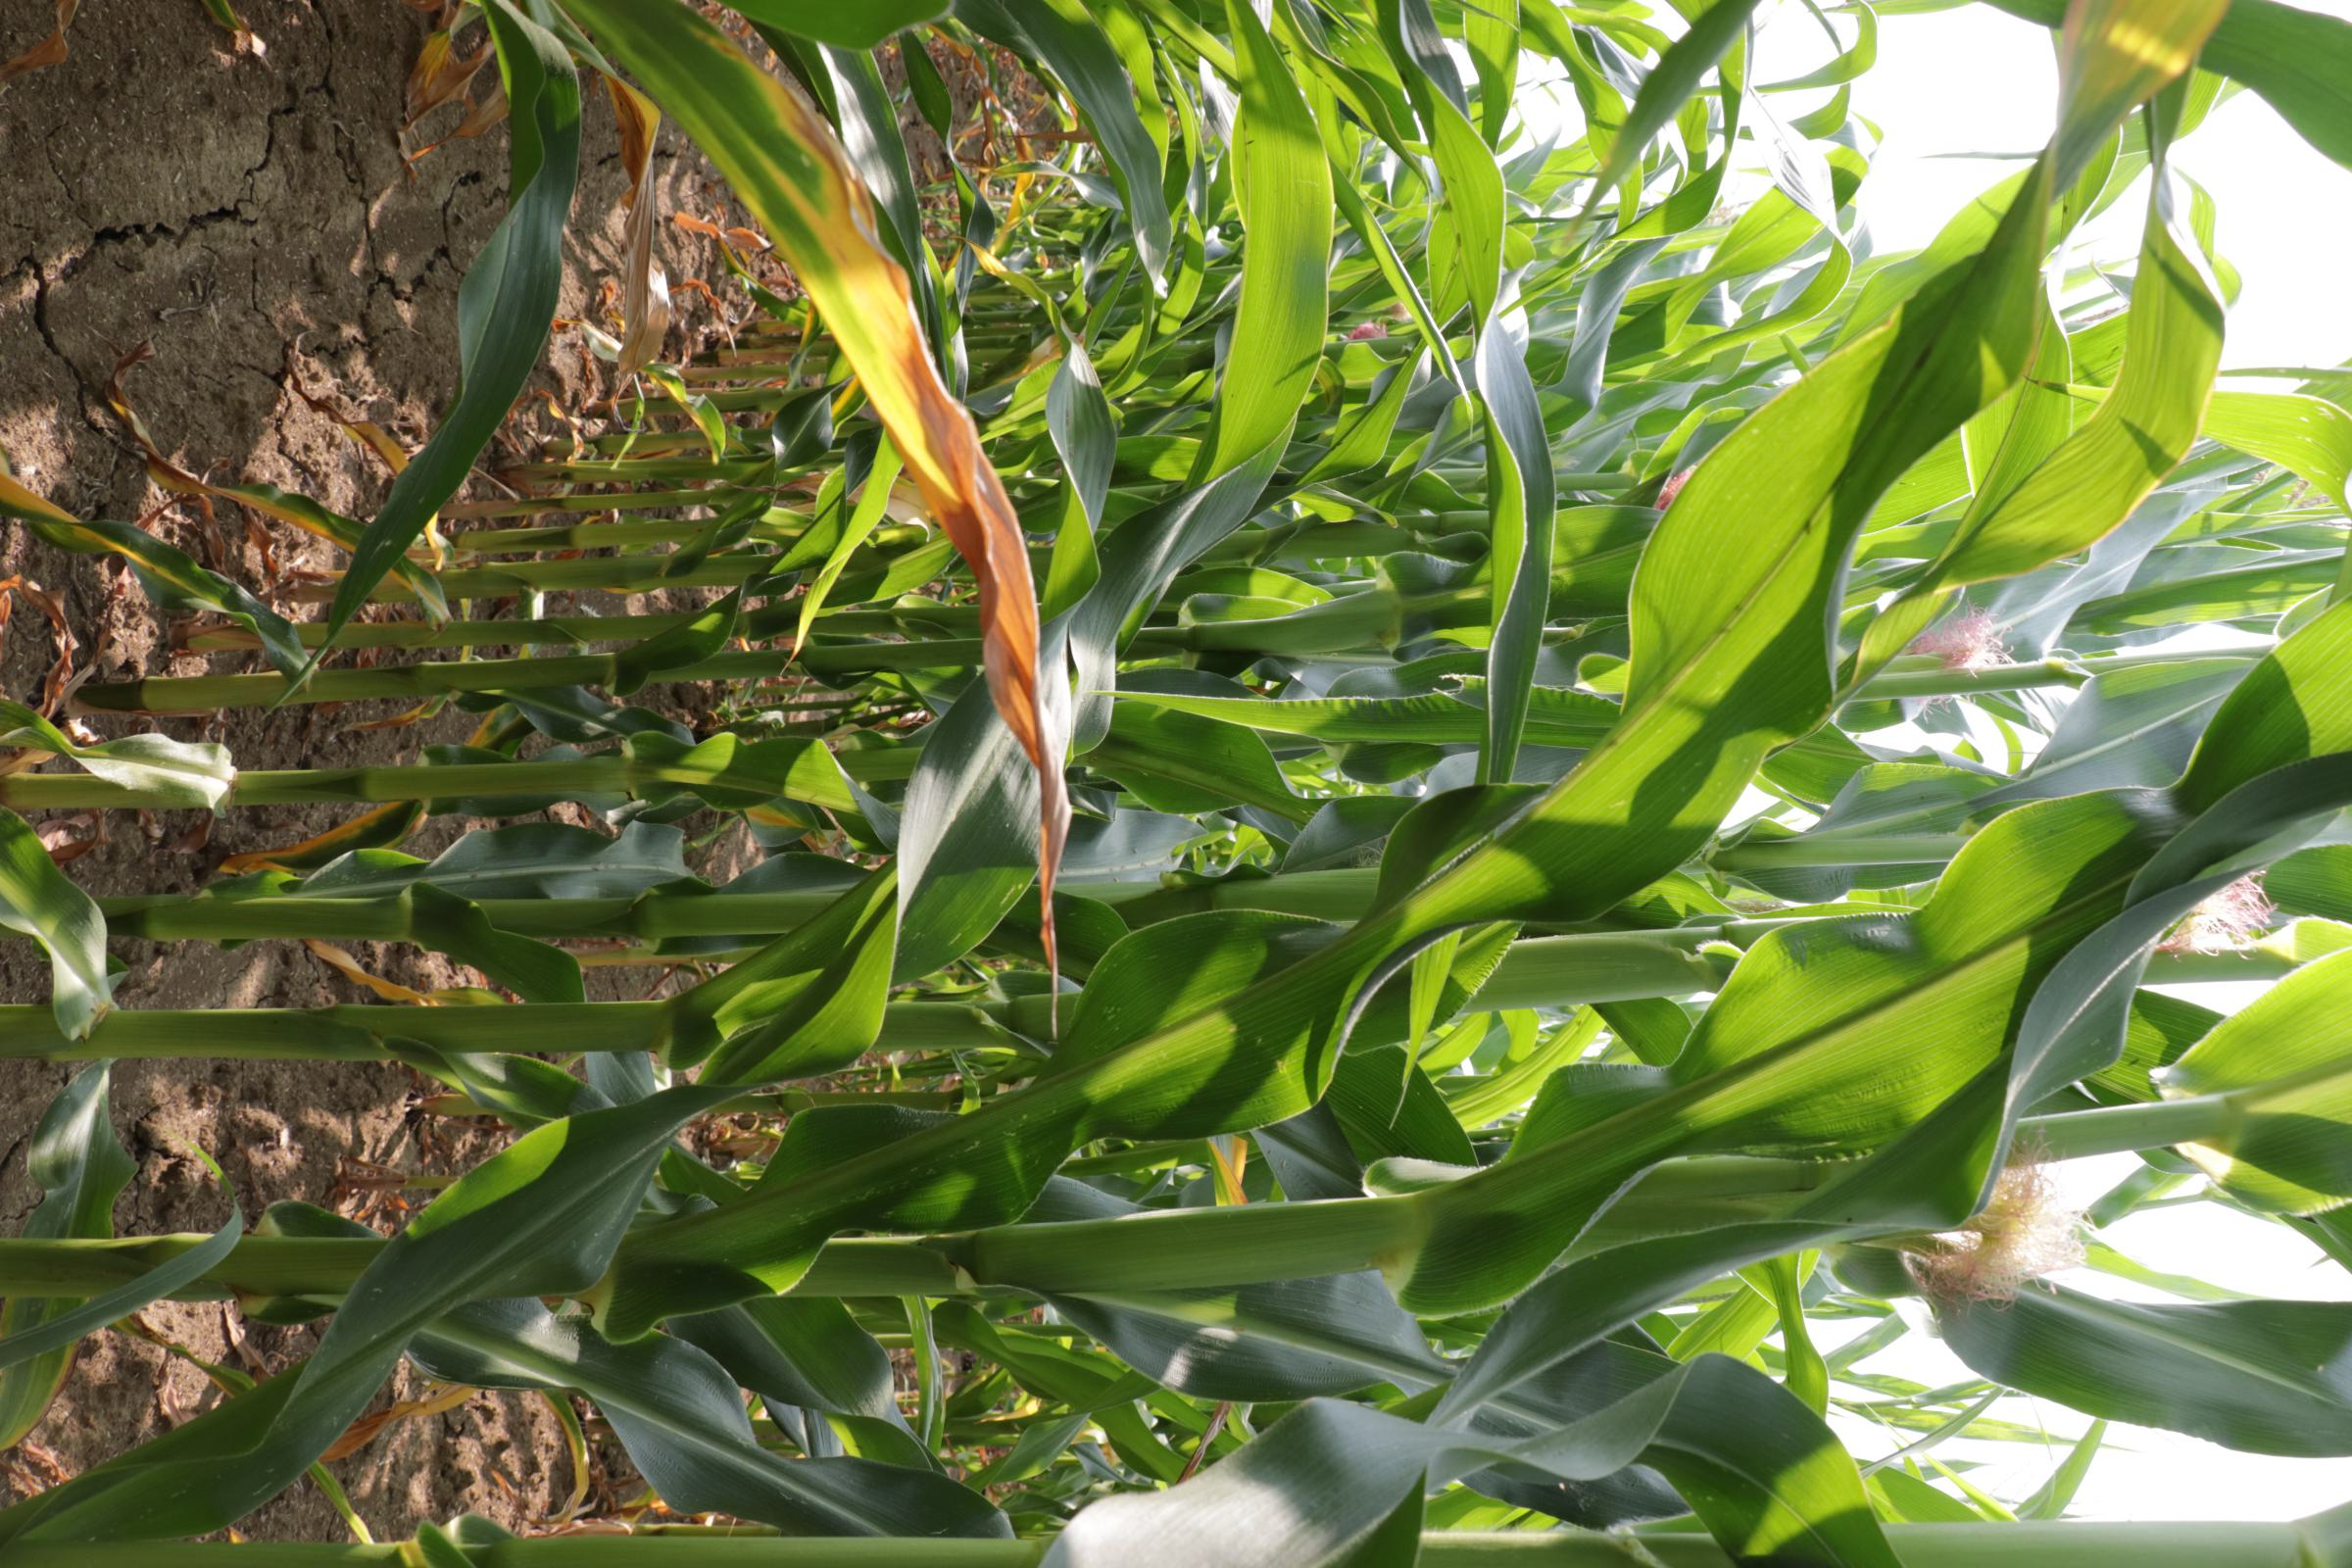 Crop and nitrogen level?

maize, reduced nitrogen fertilisation
